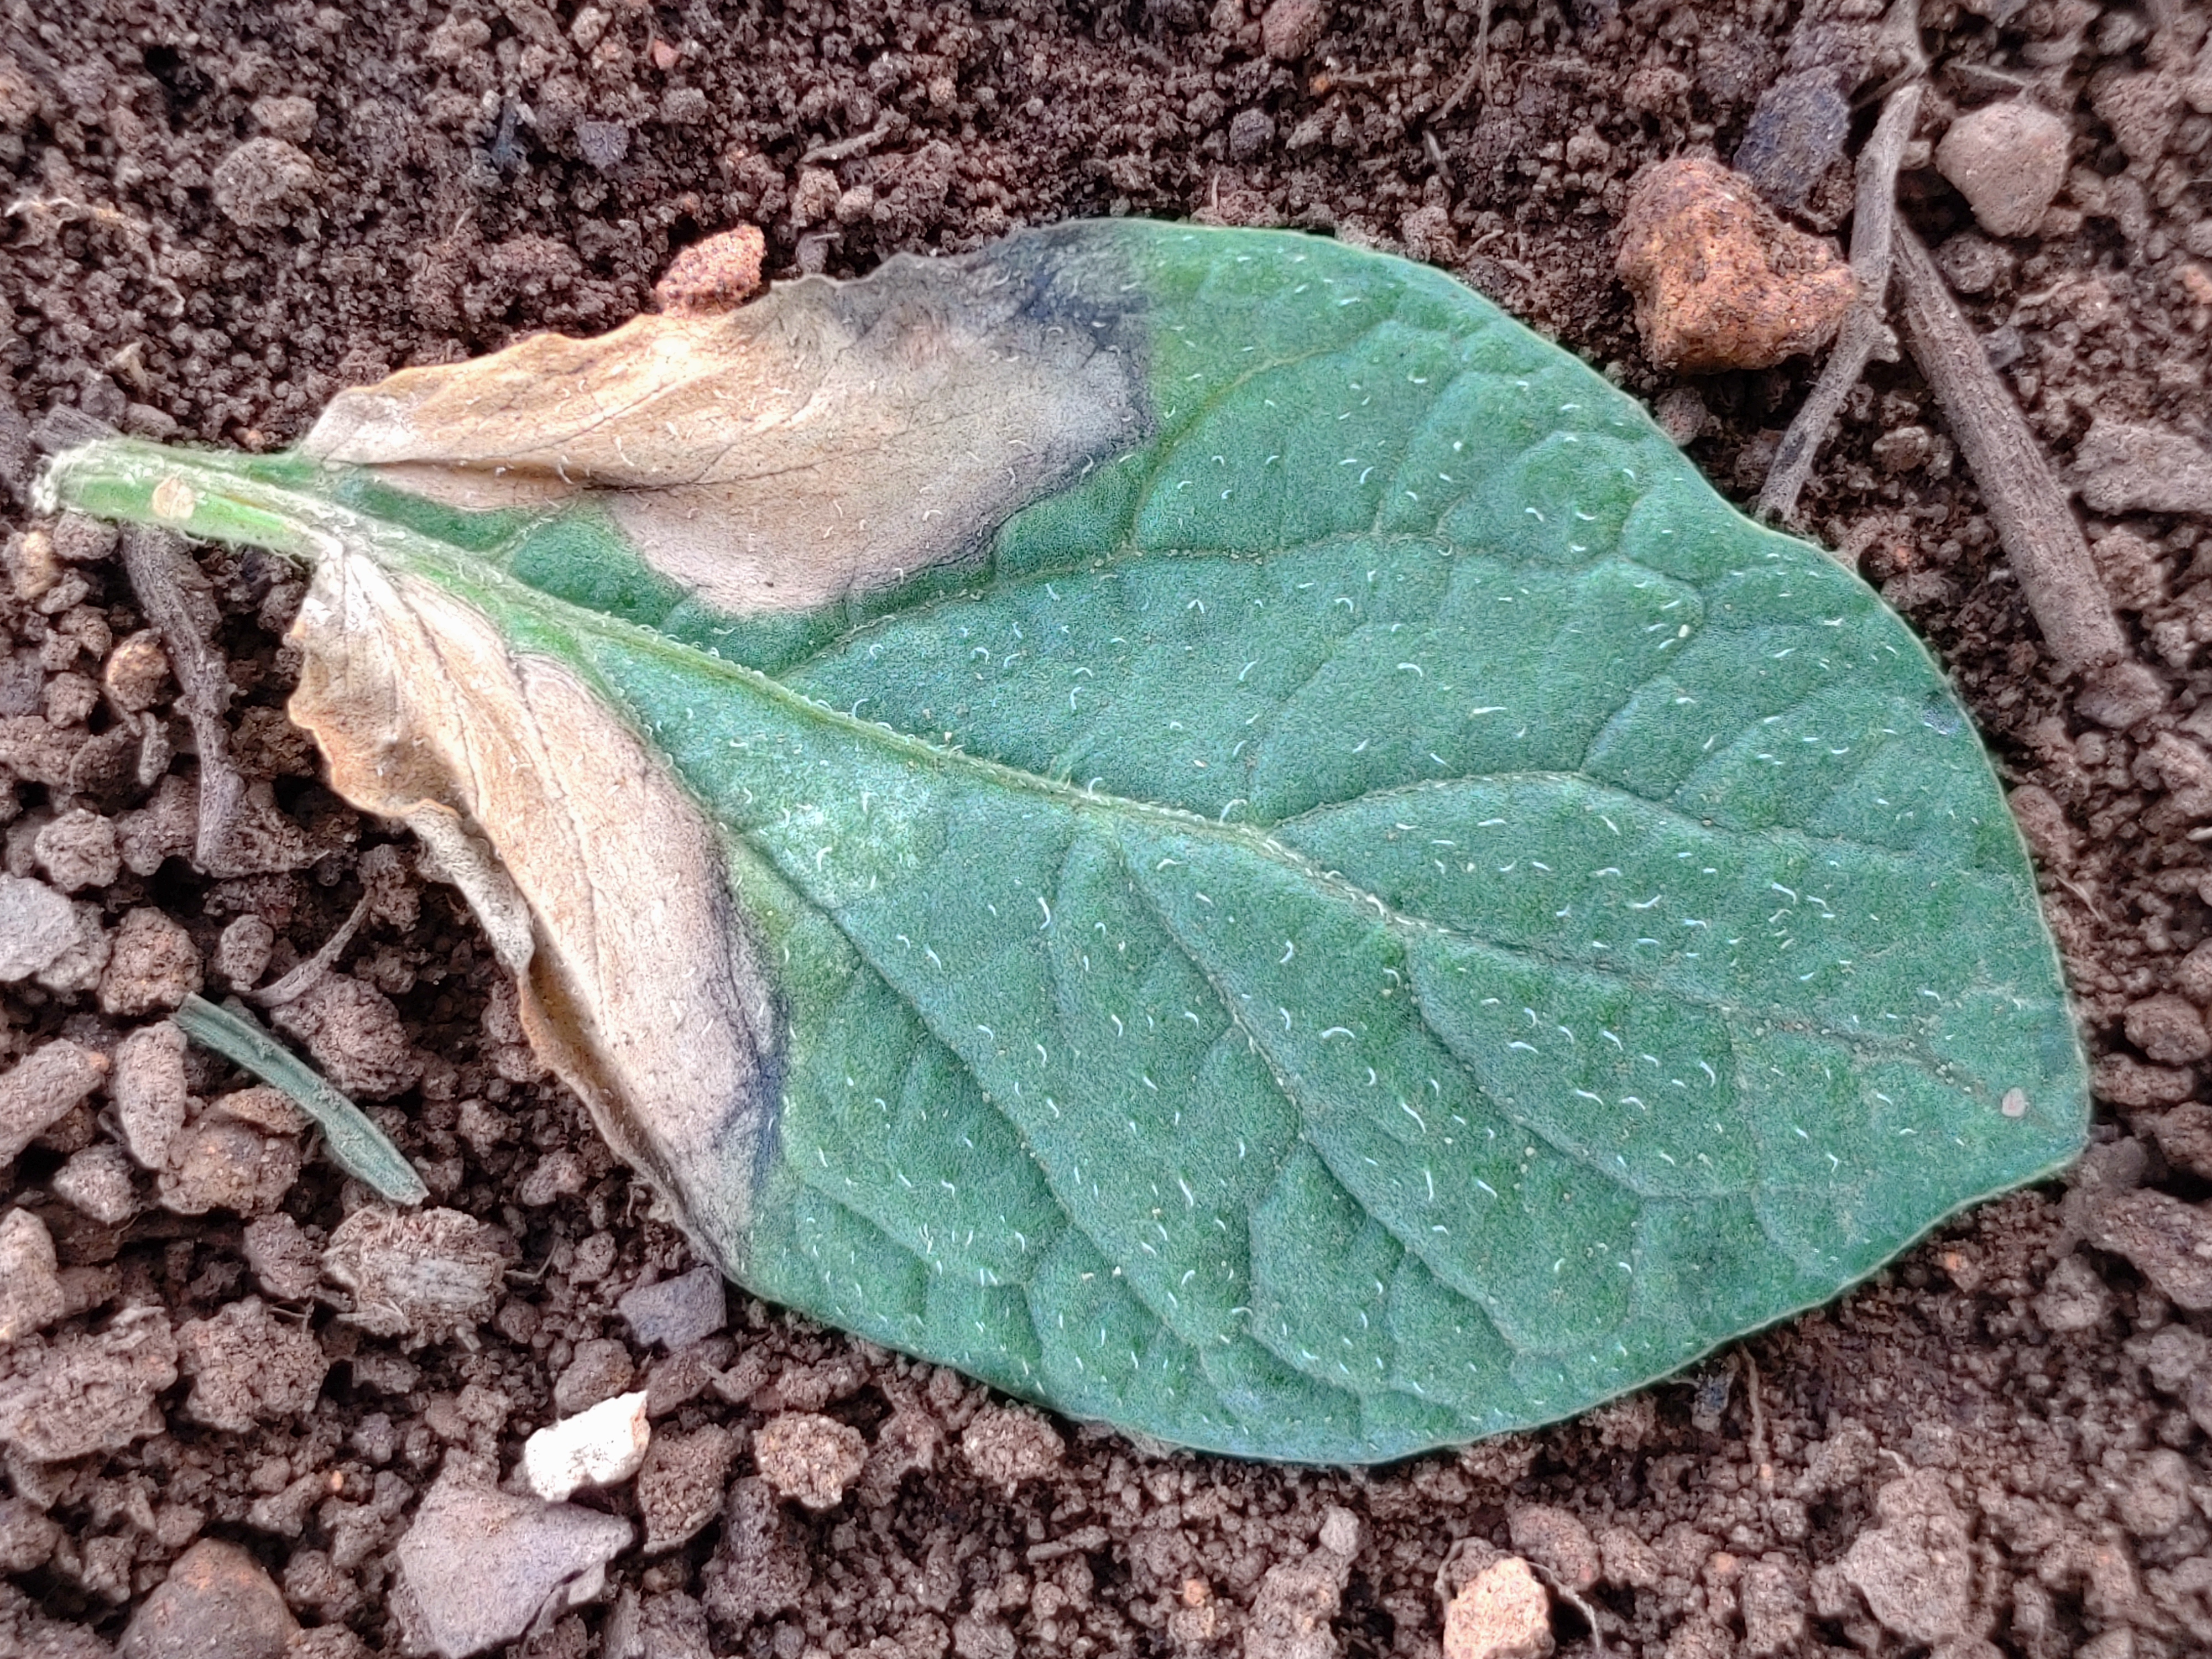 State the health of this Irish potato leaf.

early blight
